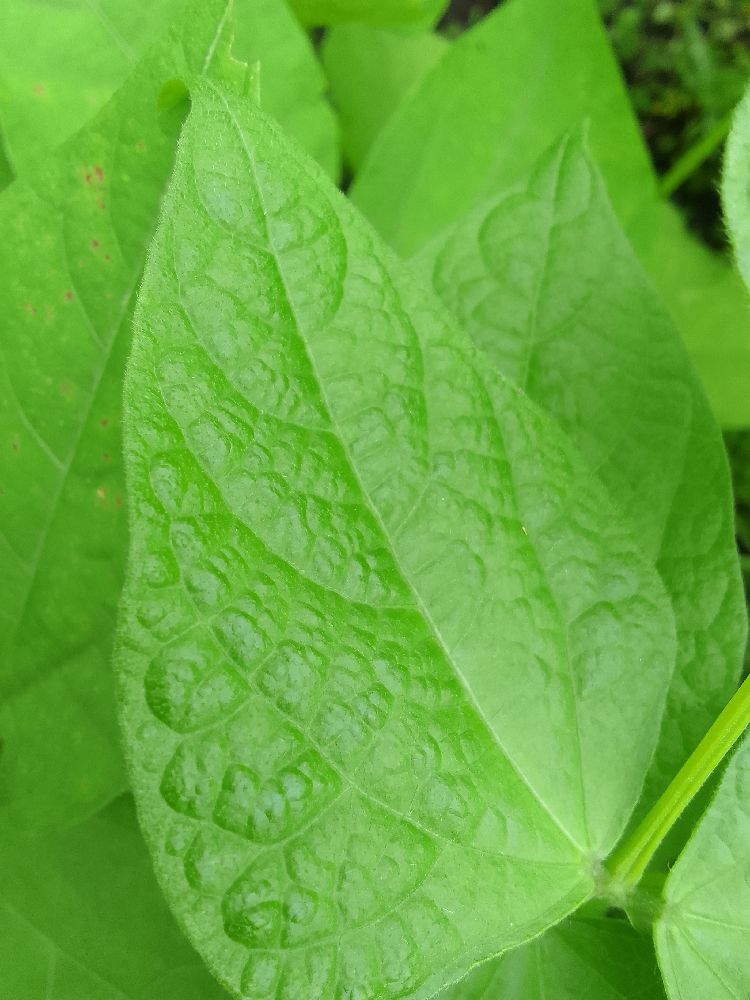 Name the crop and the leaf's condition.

common bean, healthy
